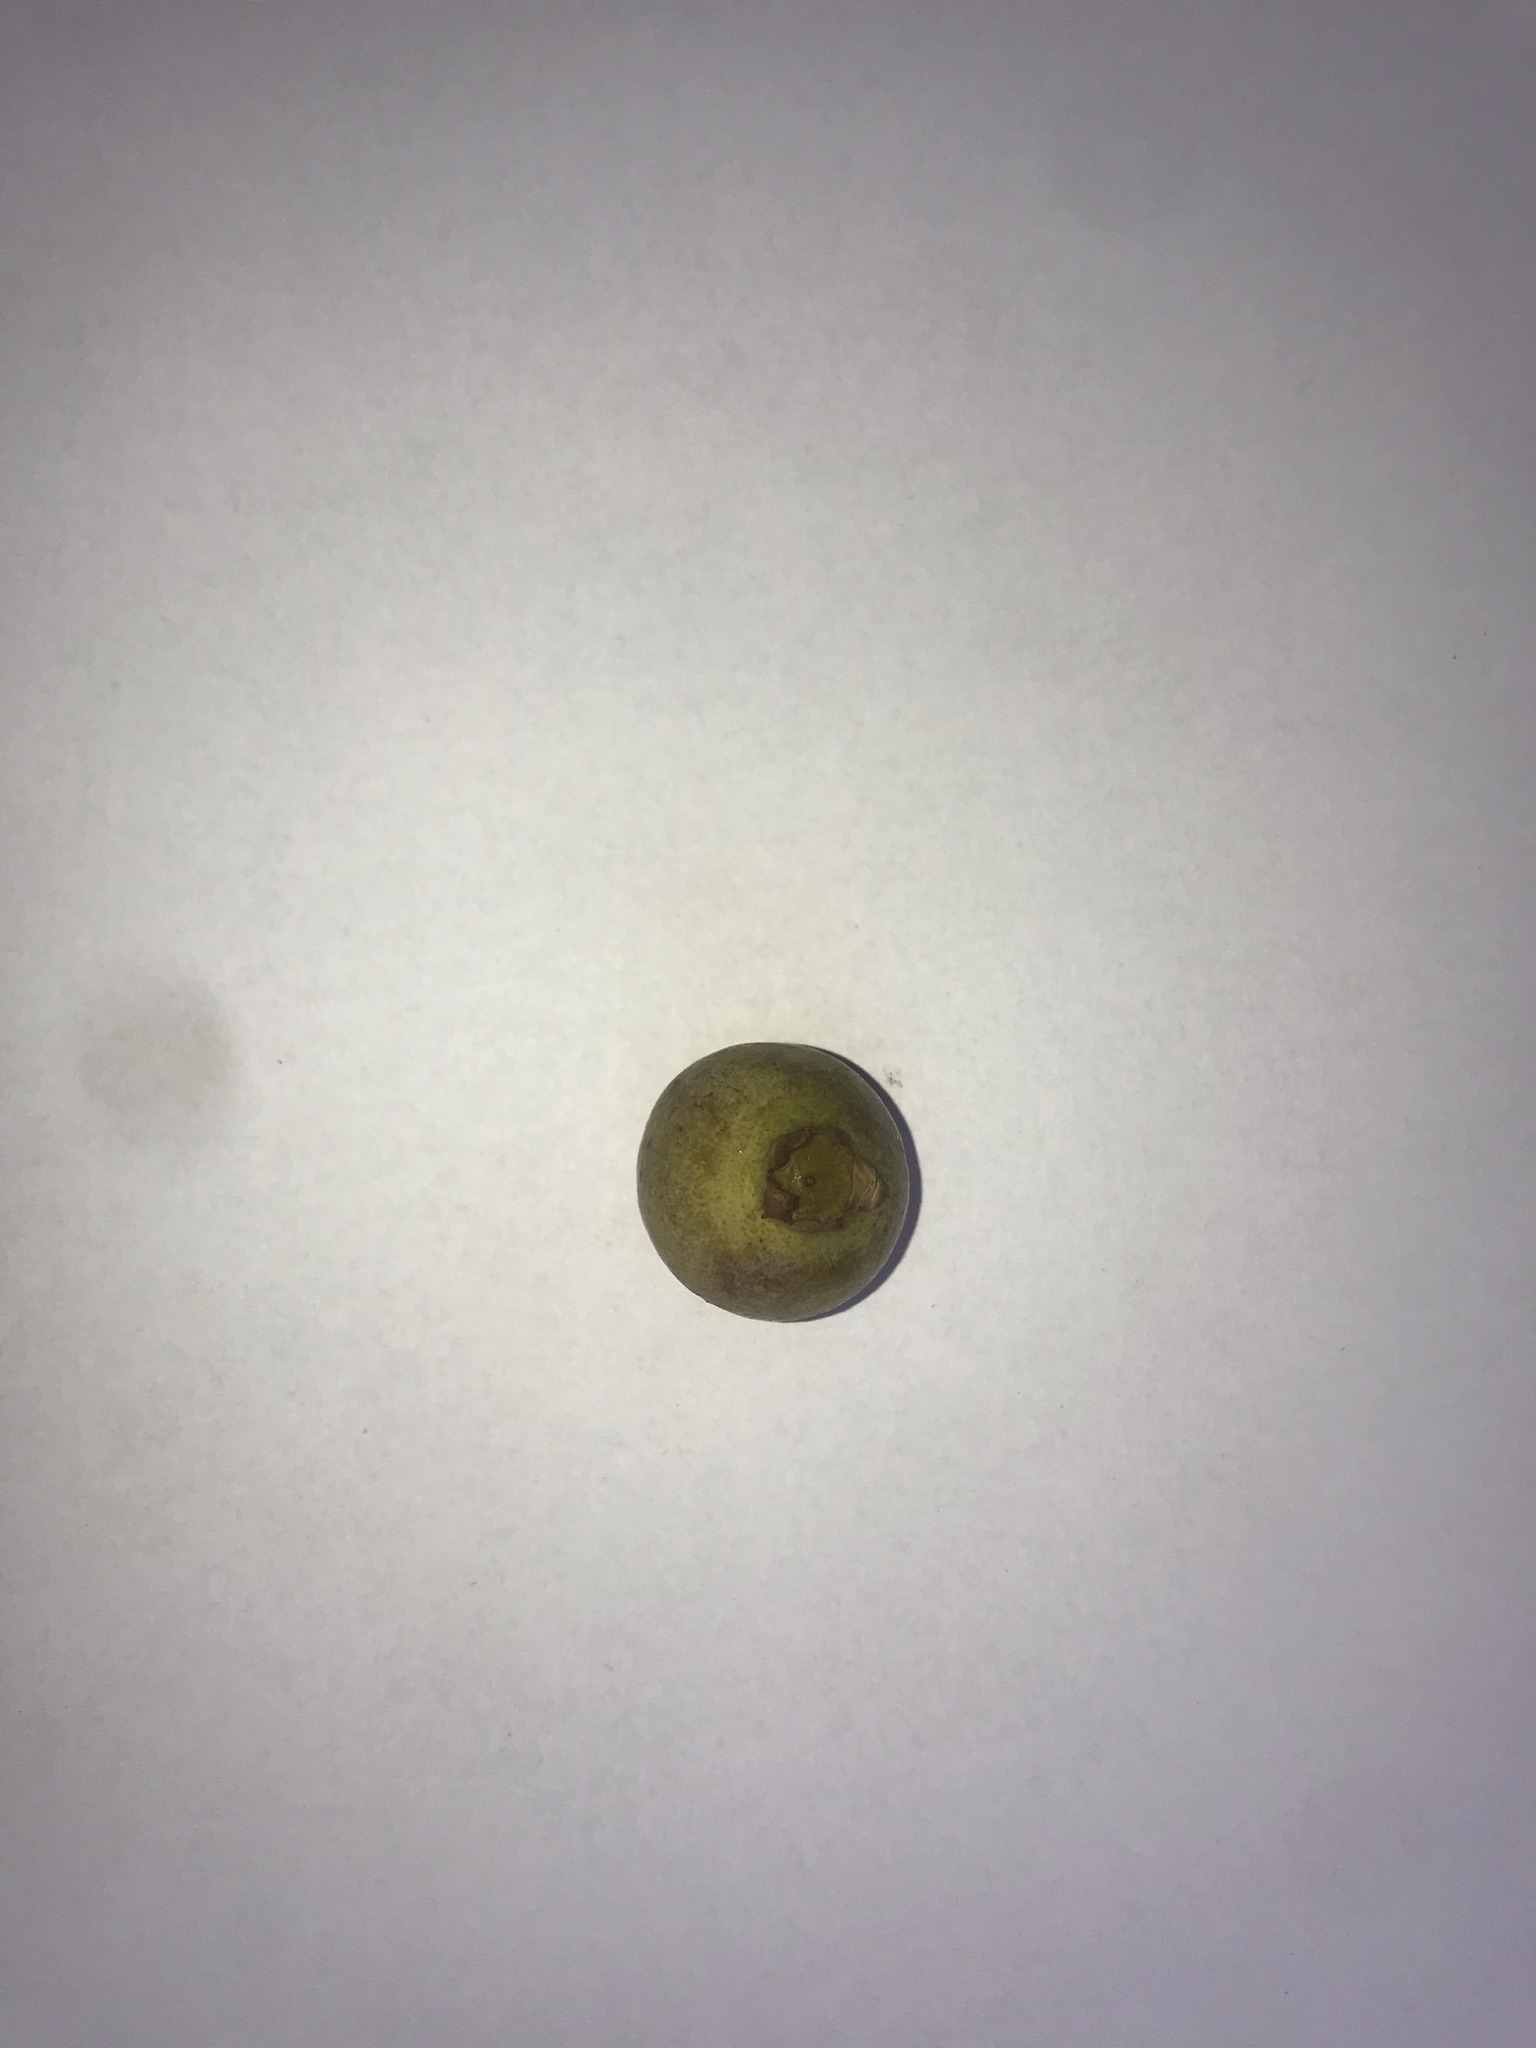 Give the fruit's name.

gabiroba
